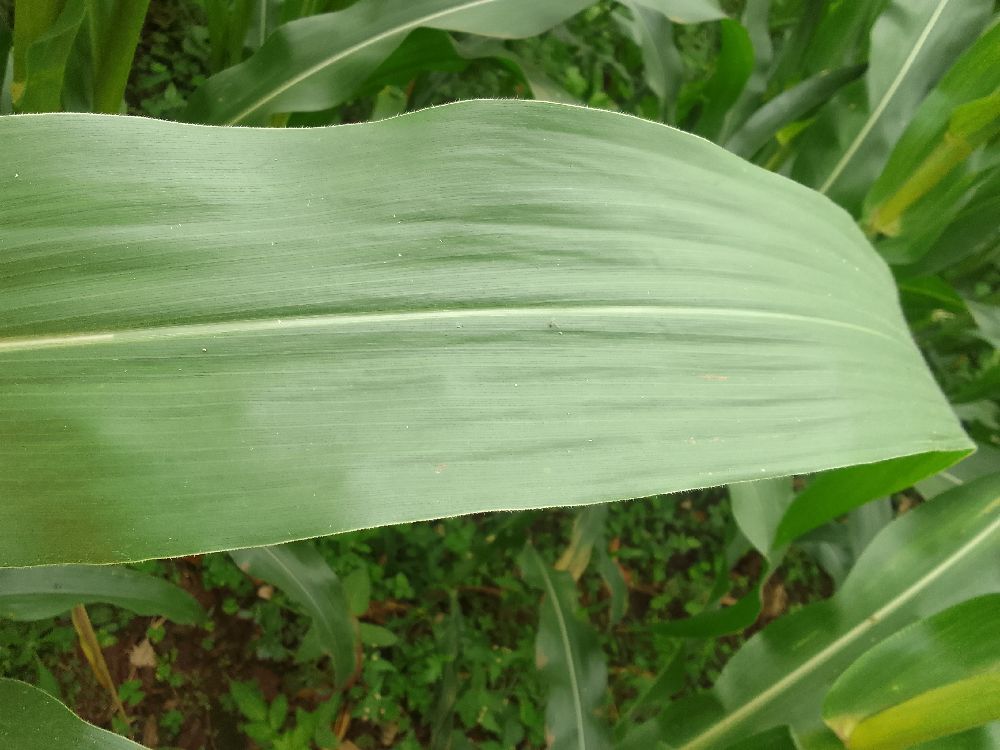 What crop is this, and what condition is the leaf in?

maize, healthy
